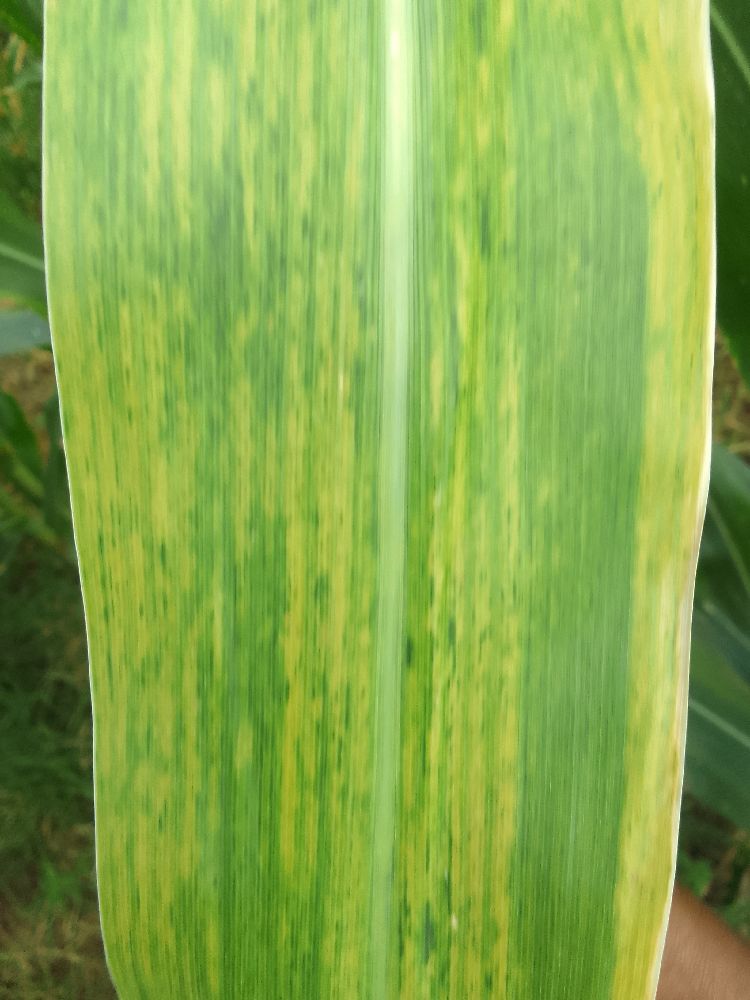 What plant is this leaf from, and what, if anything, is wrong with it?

maize, maize lethal necrosis
